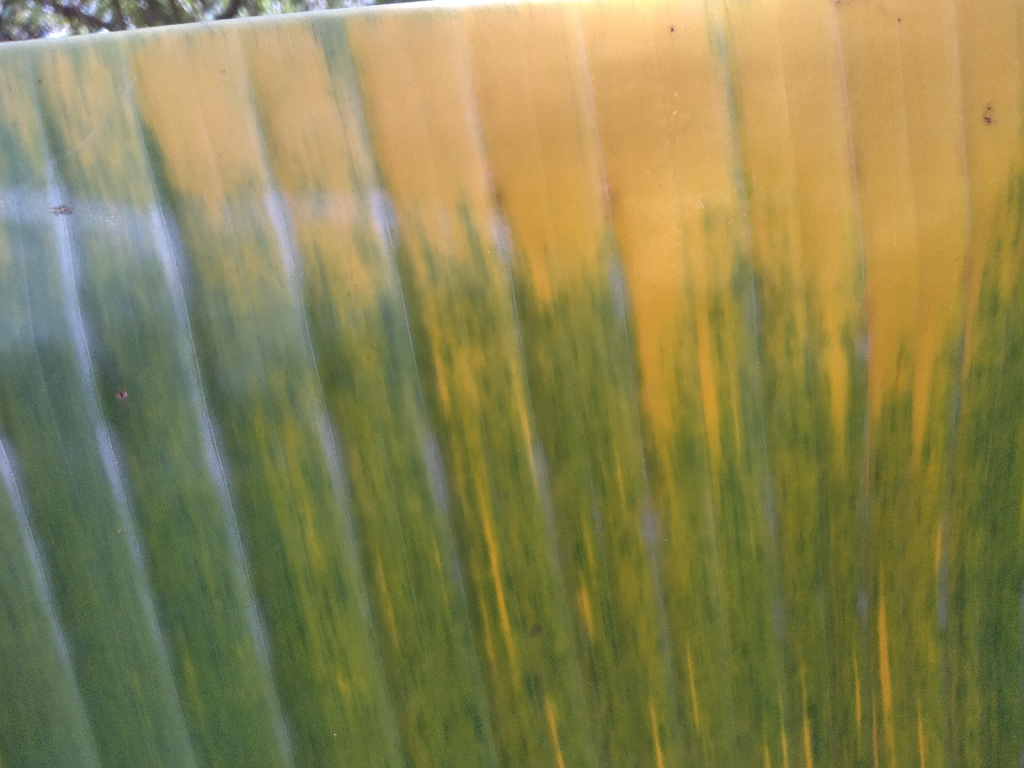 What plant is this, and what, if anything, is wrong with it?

banana, fusarium wilt race 1
